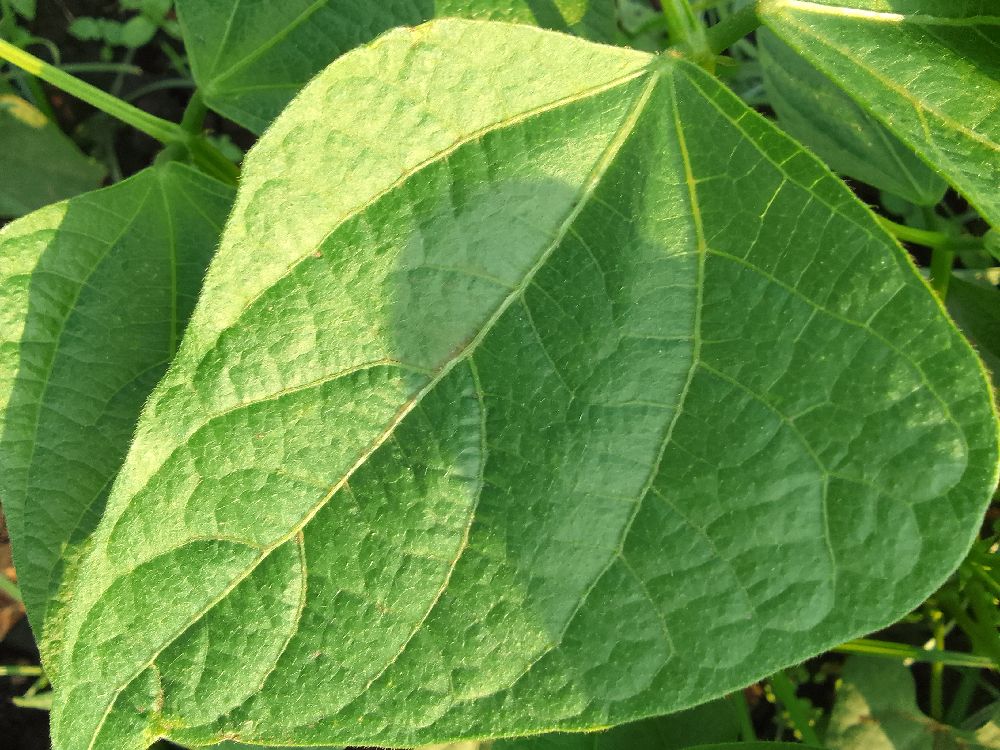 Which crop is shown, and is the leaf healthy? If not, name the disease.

common bean, healthy
